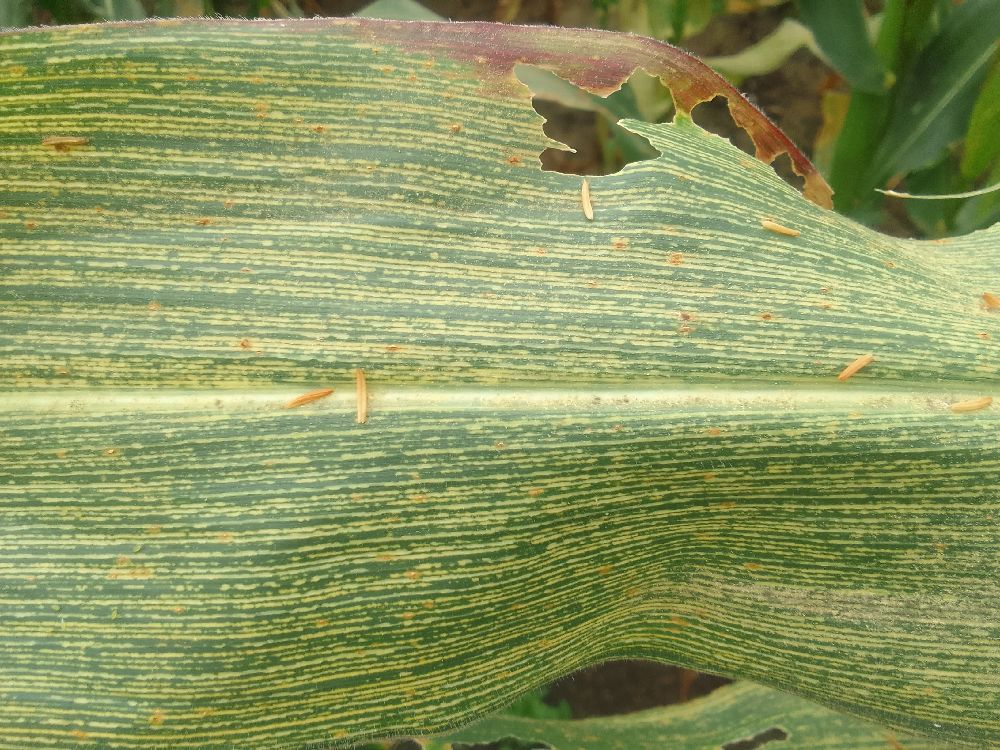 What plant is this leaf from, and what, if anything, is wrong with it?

maize, maize streak virus
